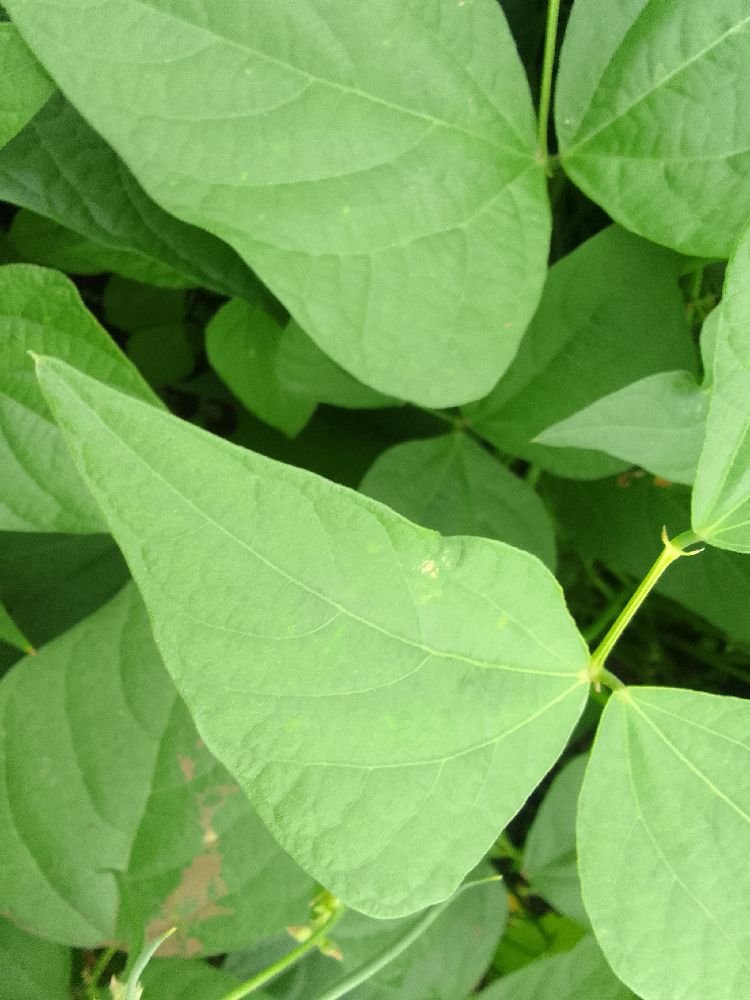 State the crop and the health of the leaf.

common bean, healthy
